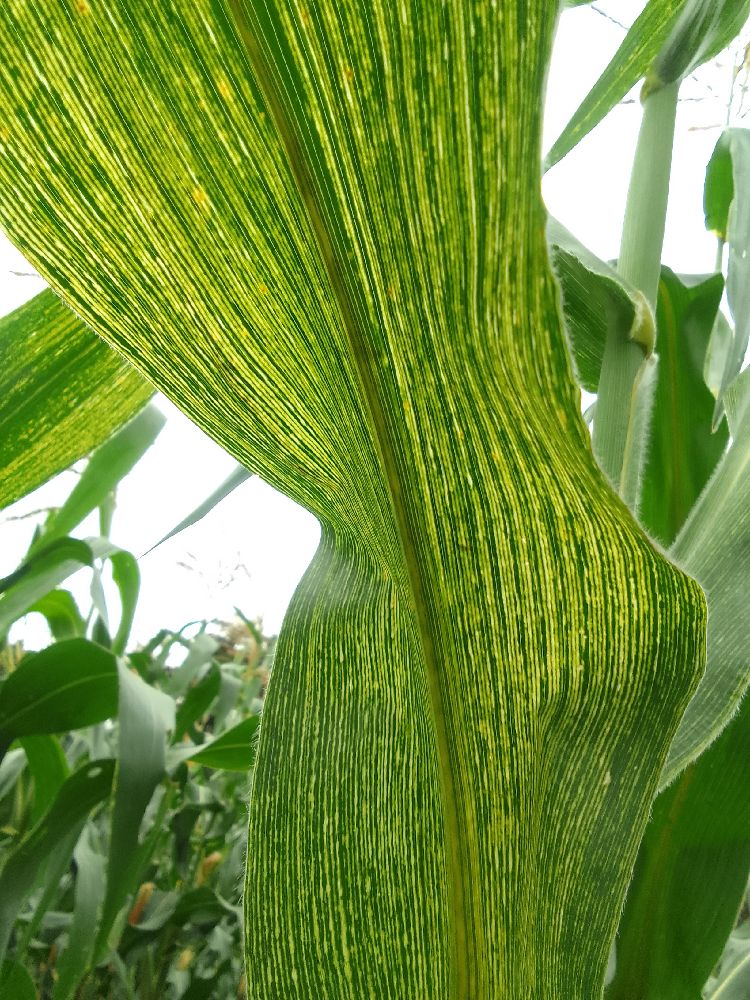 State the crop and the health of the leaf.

maize, maize streak virus
